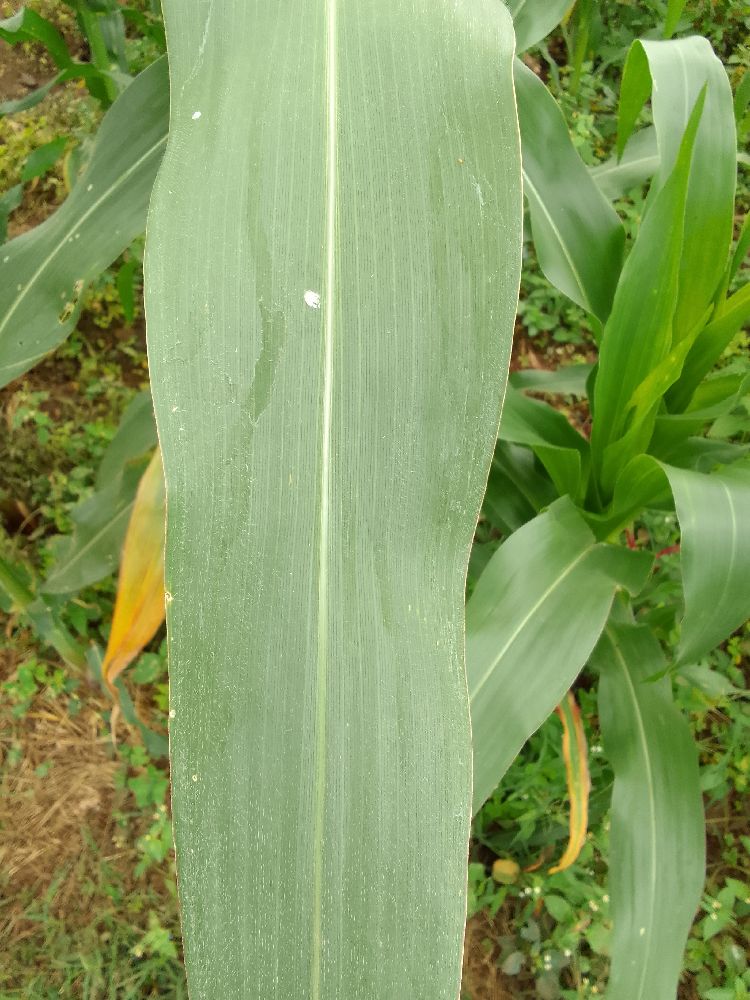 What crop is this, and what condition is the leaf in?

maize, healthy
